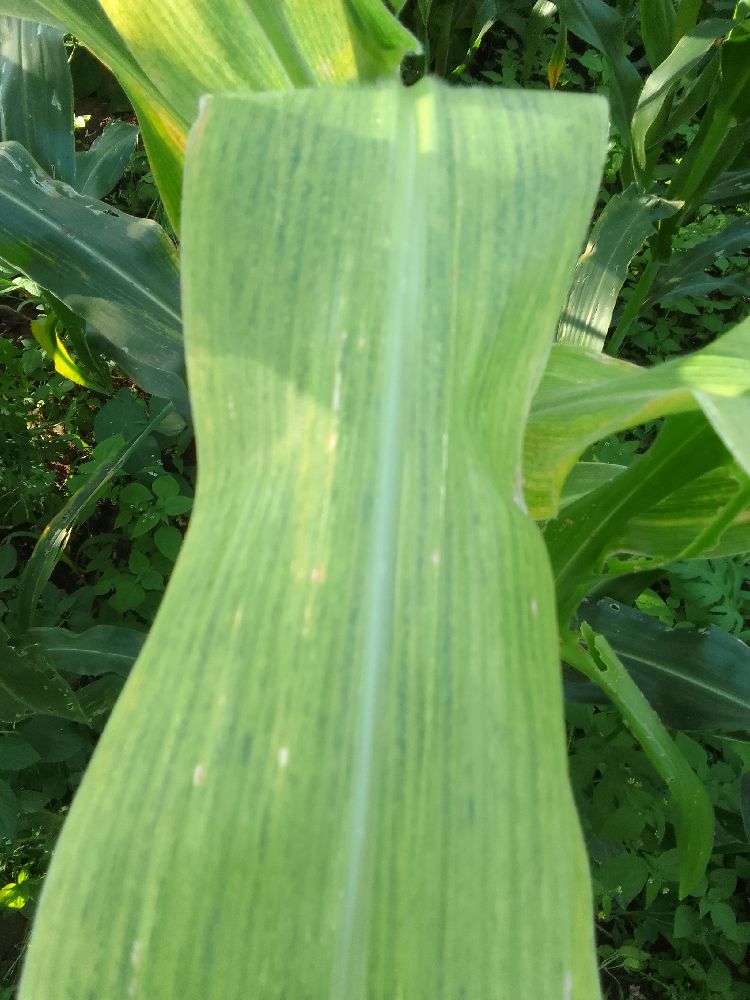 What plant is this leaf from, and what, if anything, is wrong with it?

maize, maize lethal necrosis
